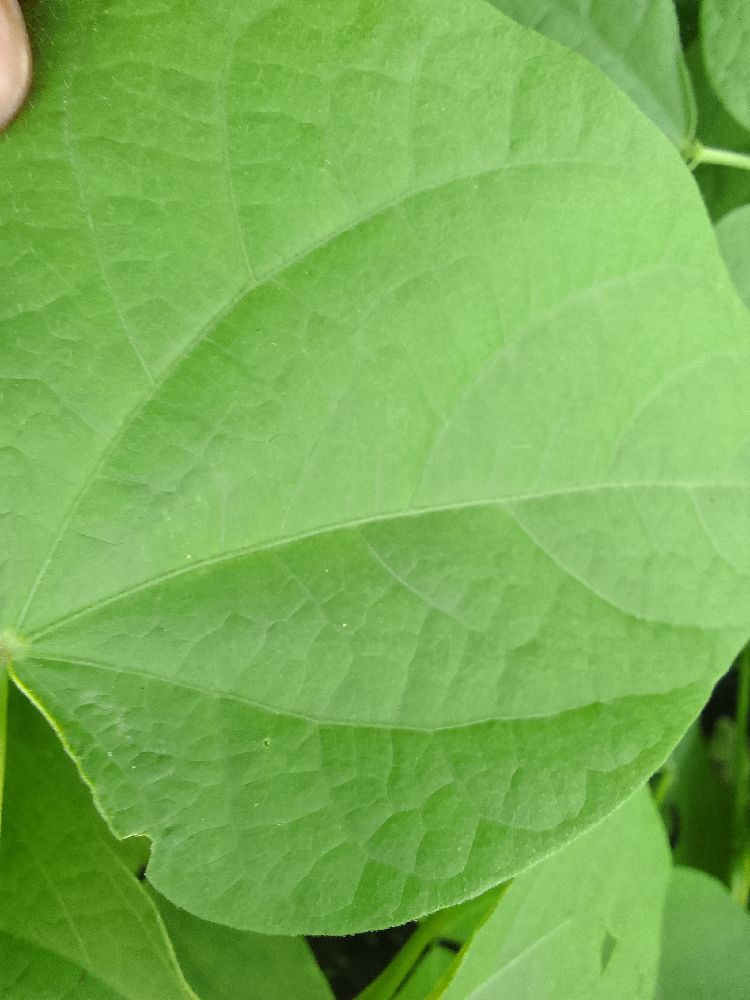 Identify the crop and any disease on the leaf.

common bean, healthy
